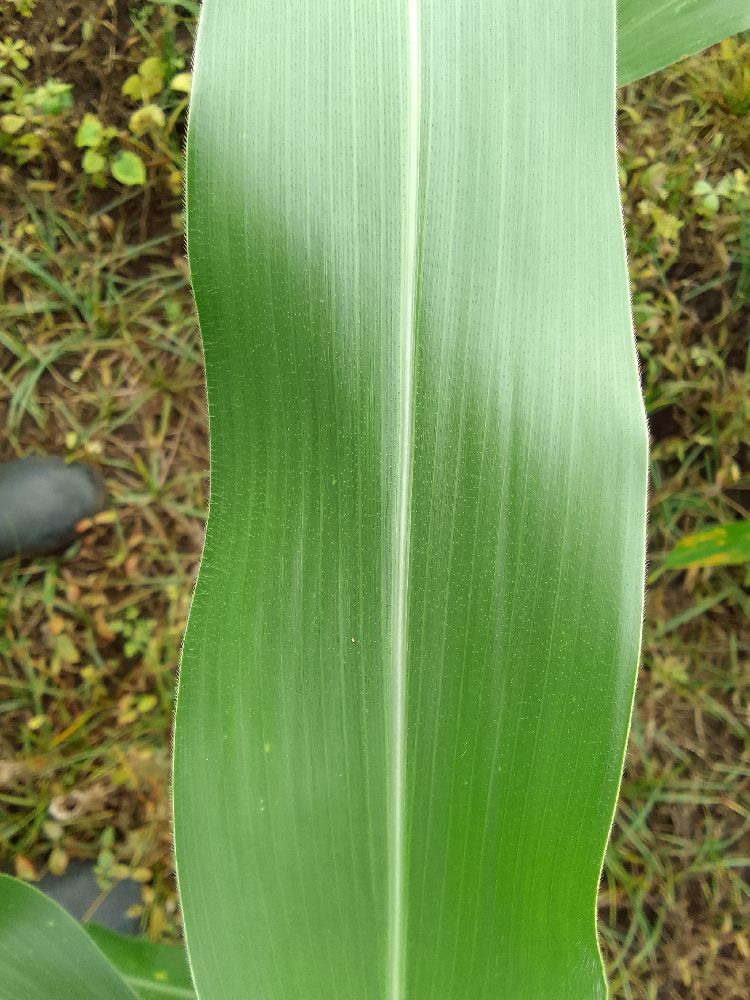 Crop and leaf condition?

maize, healthy
